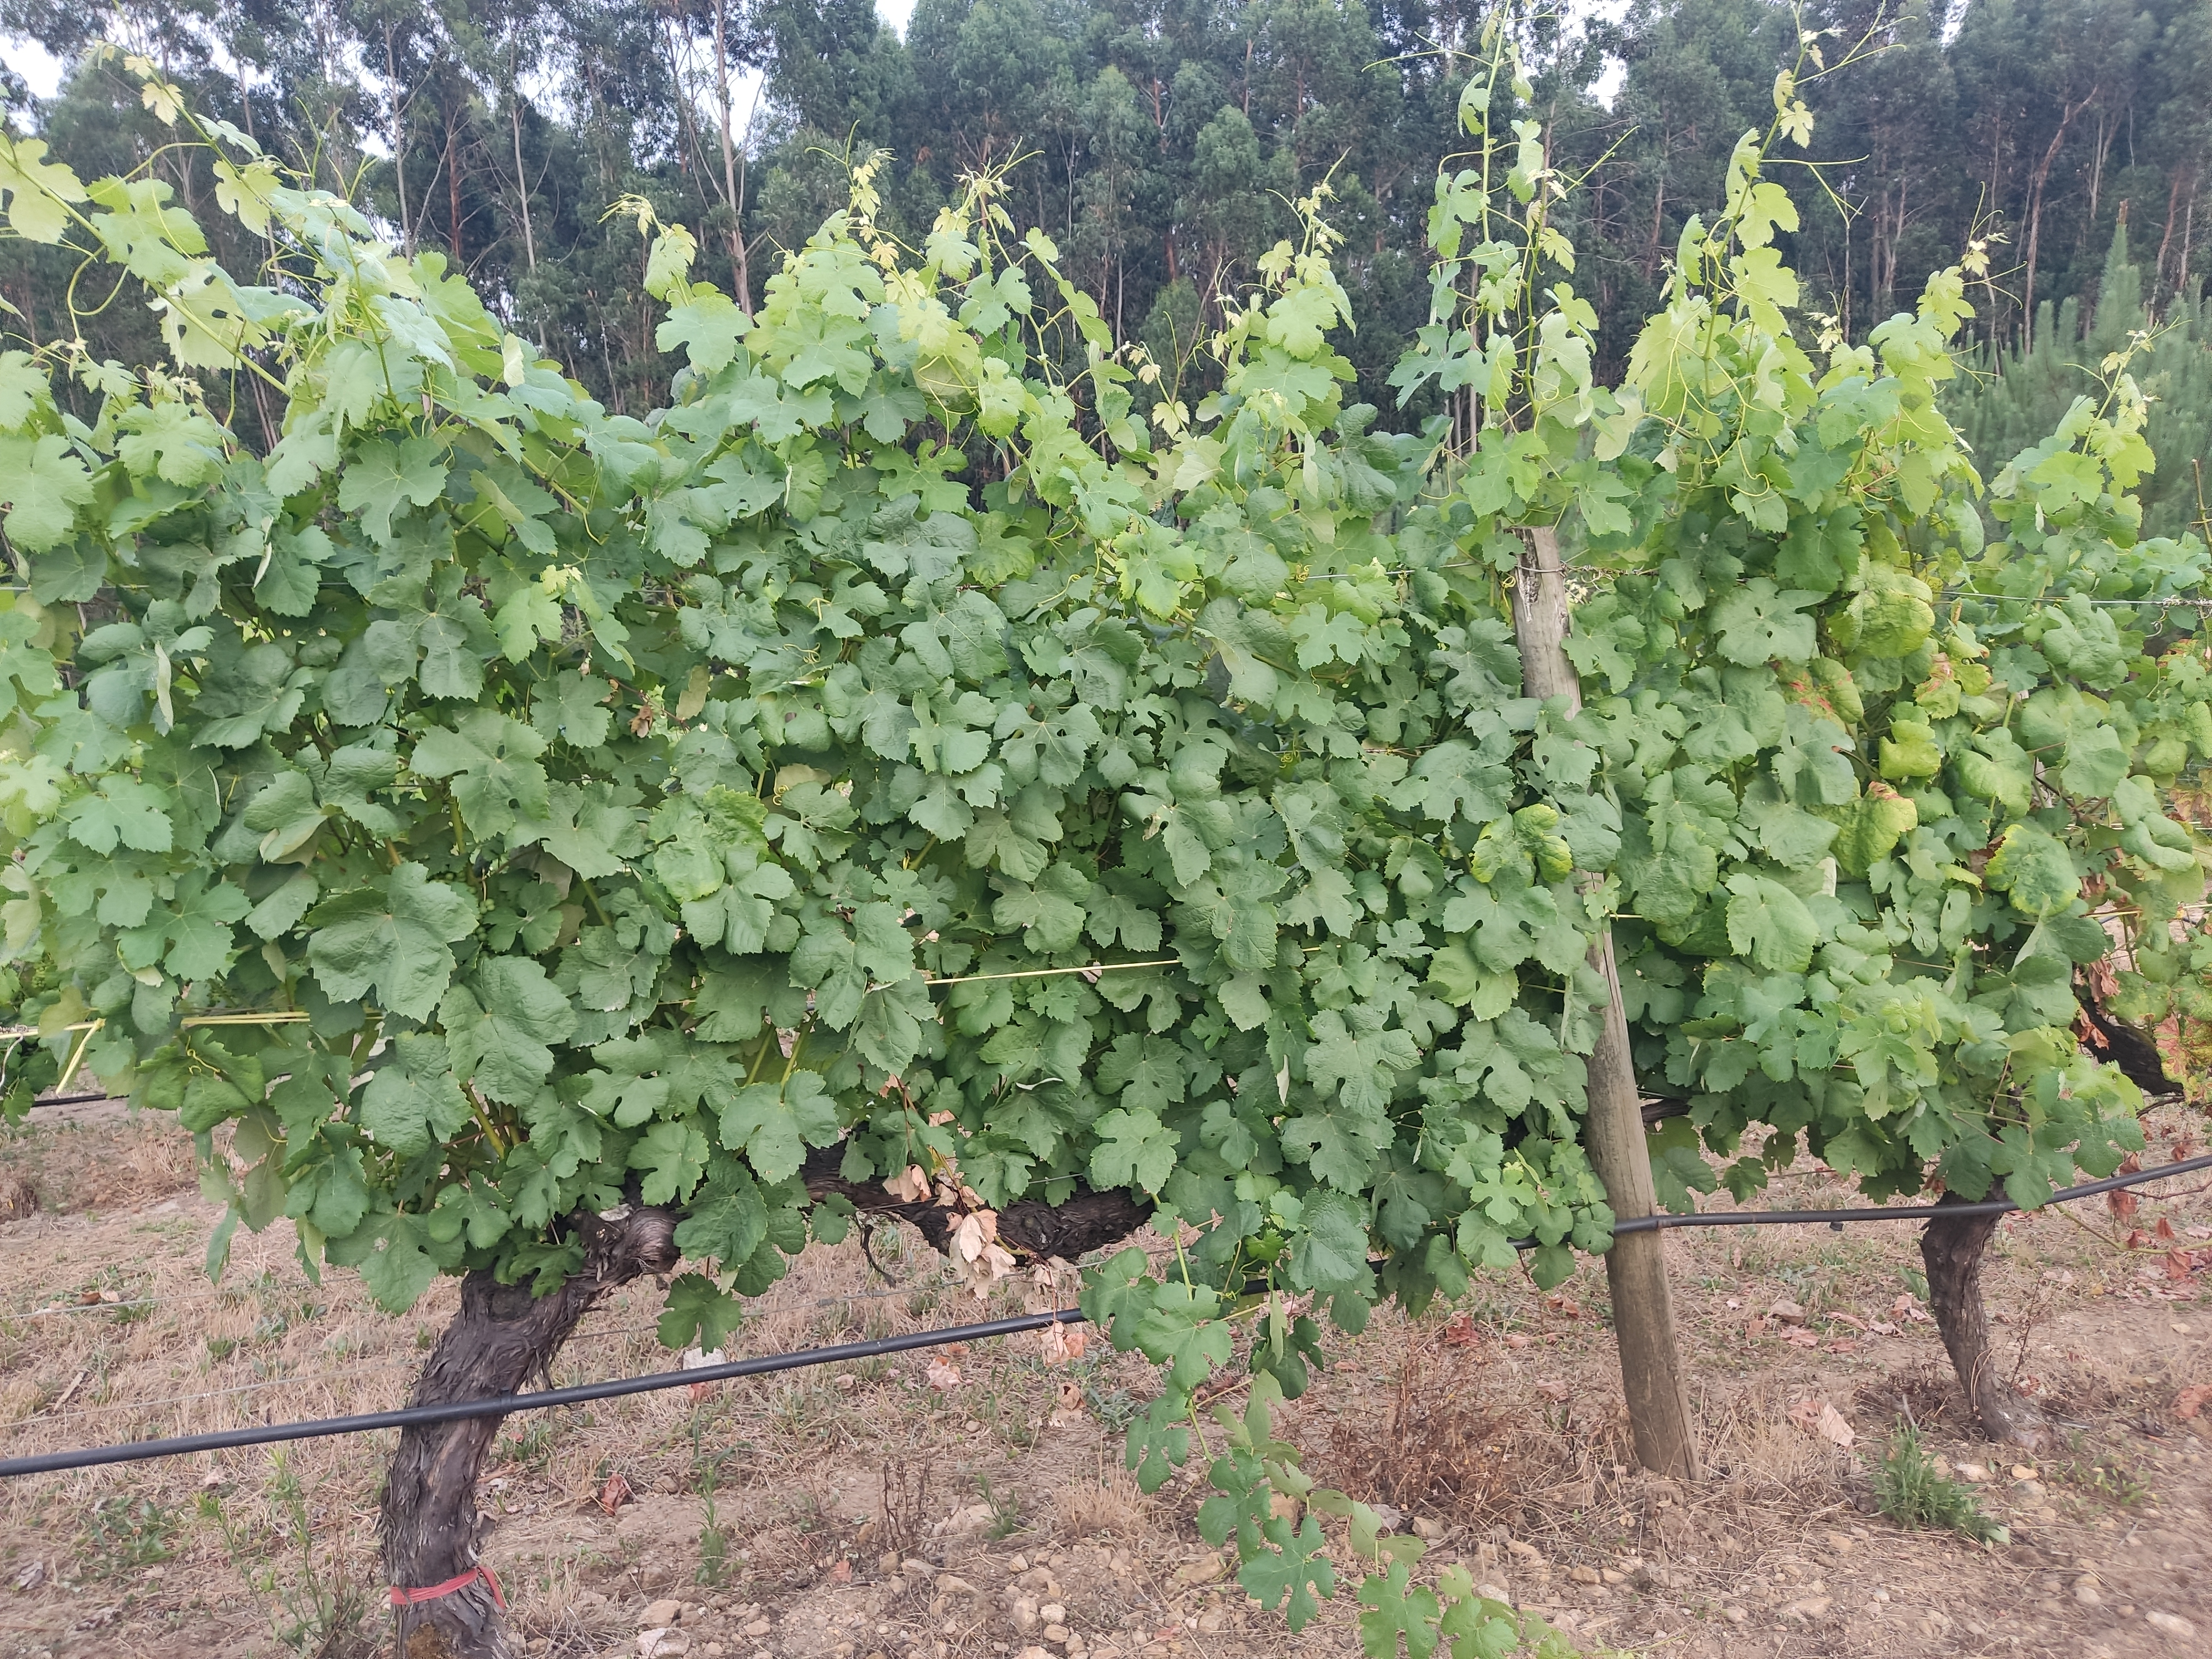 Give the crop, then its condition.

grapevine, not affected by esca disease
